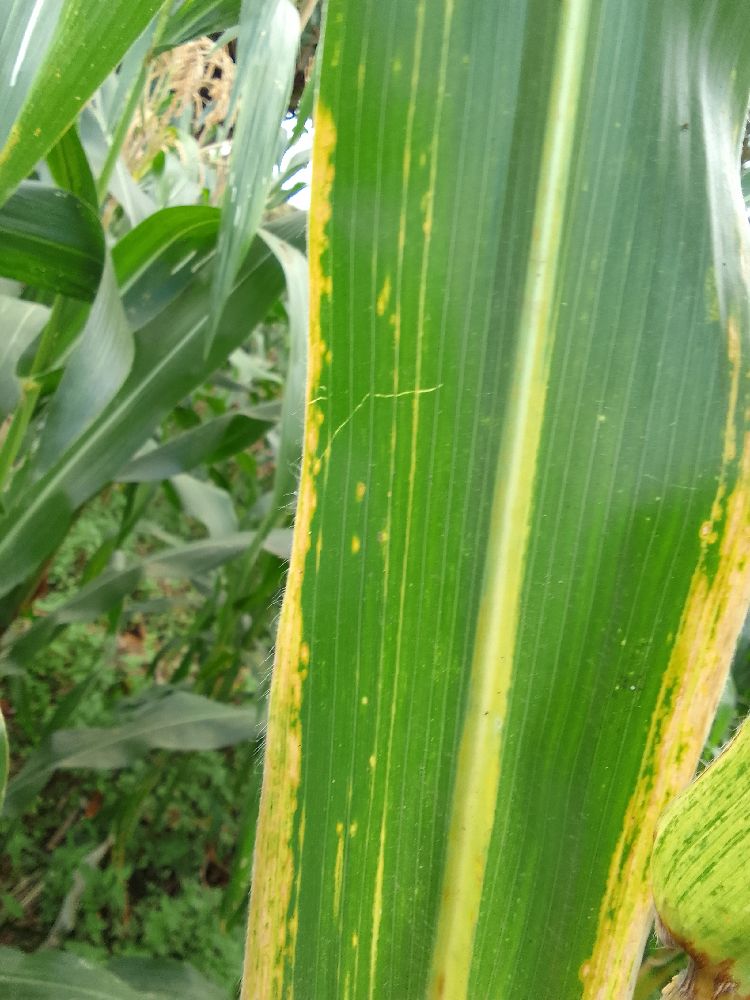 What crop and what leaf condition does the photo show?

maize, maize lethal necrosis
